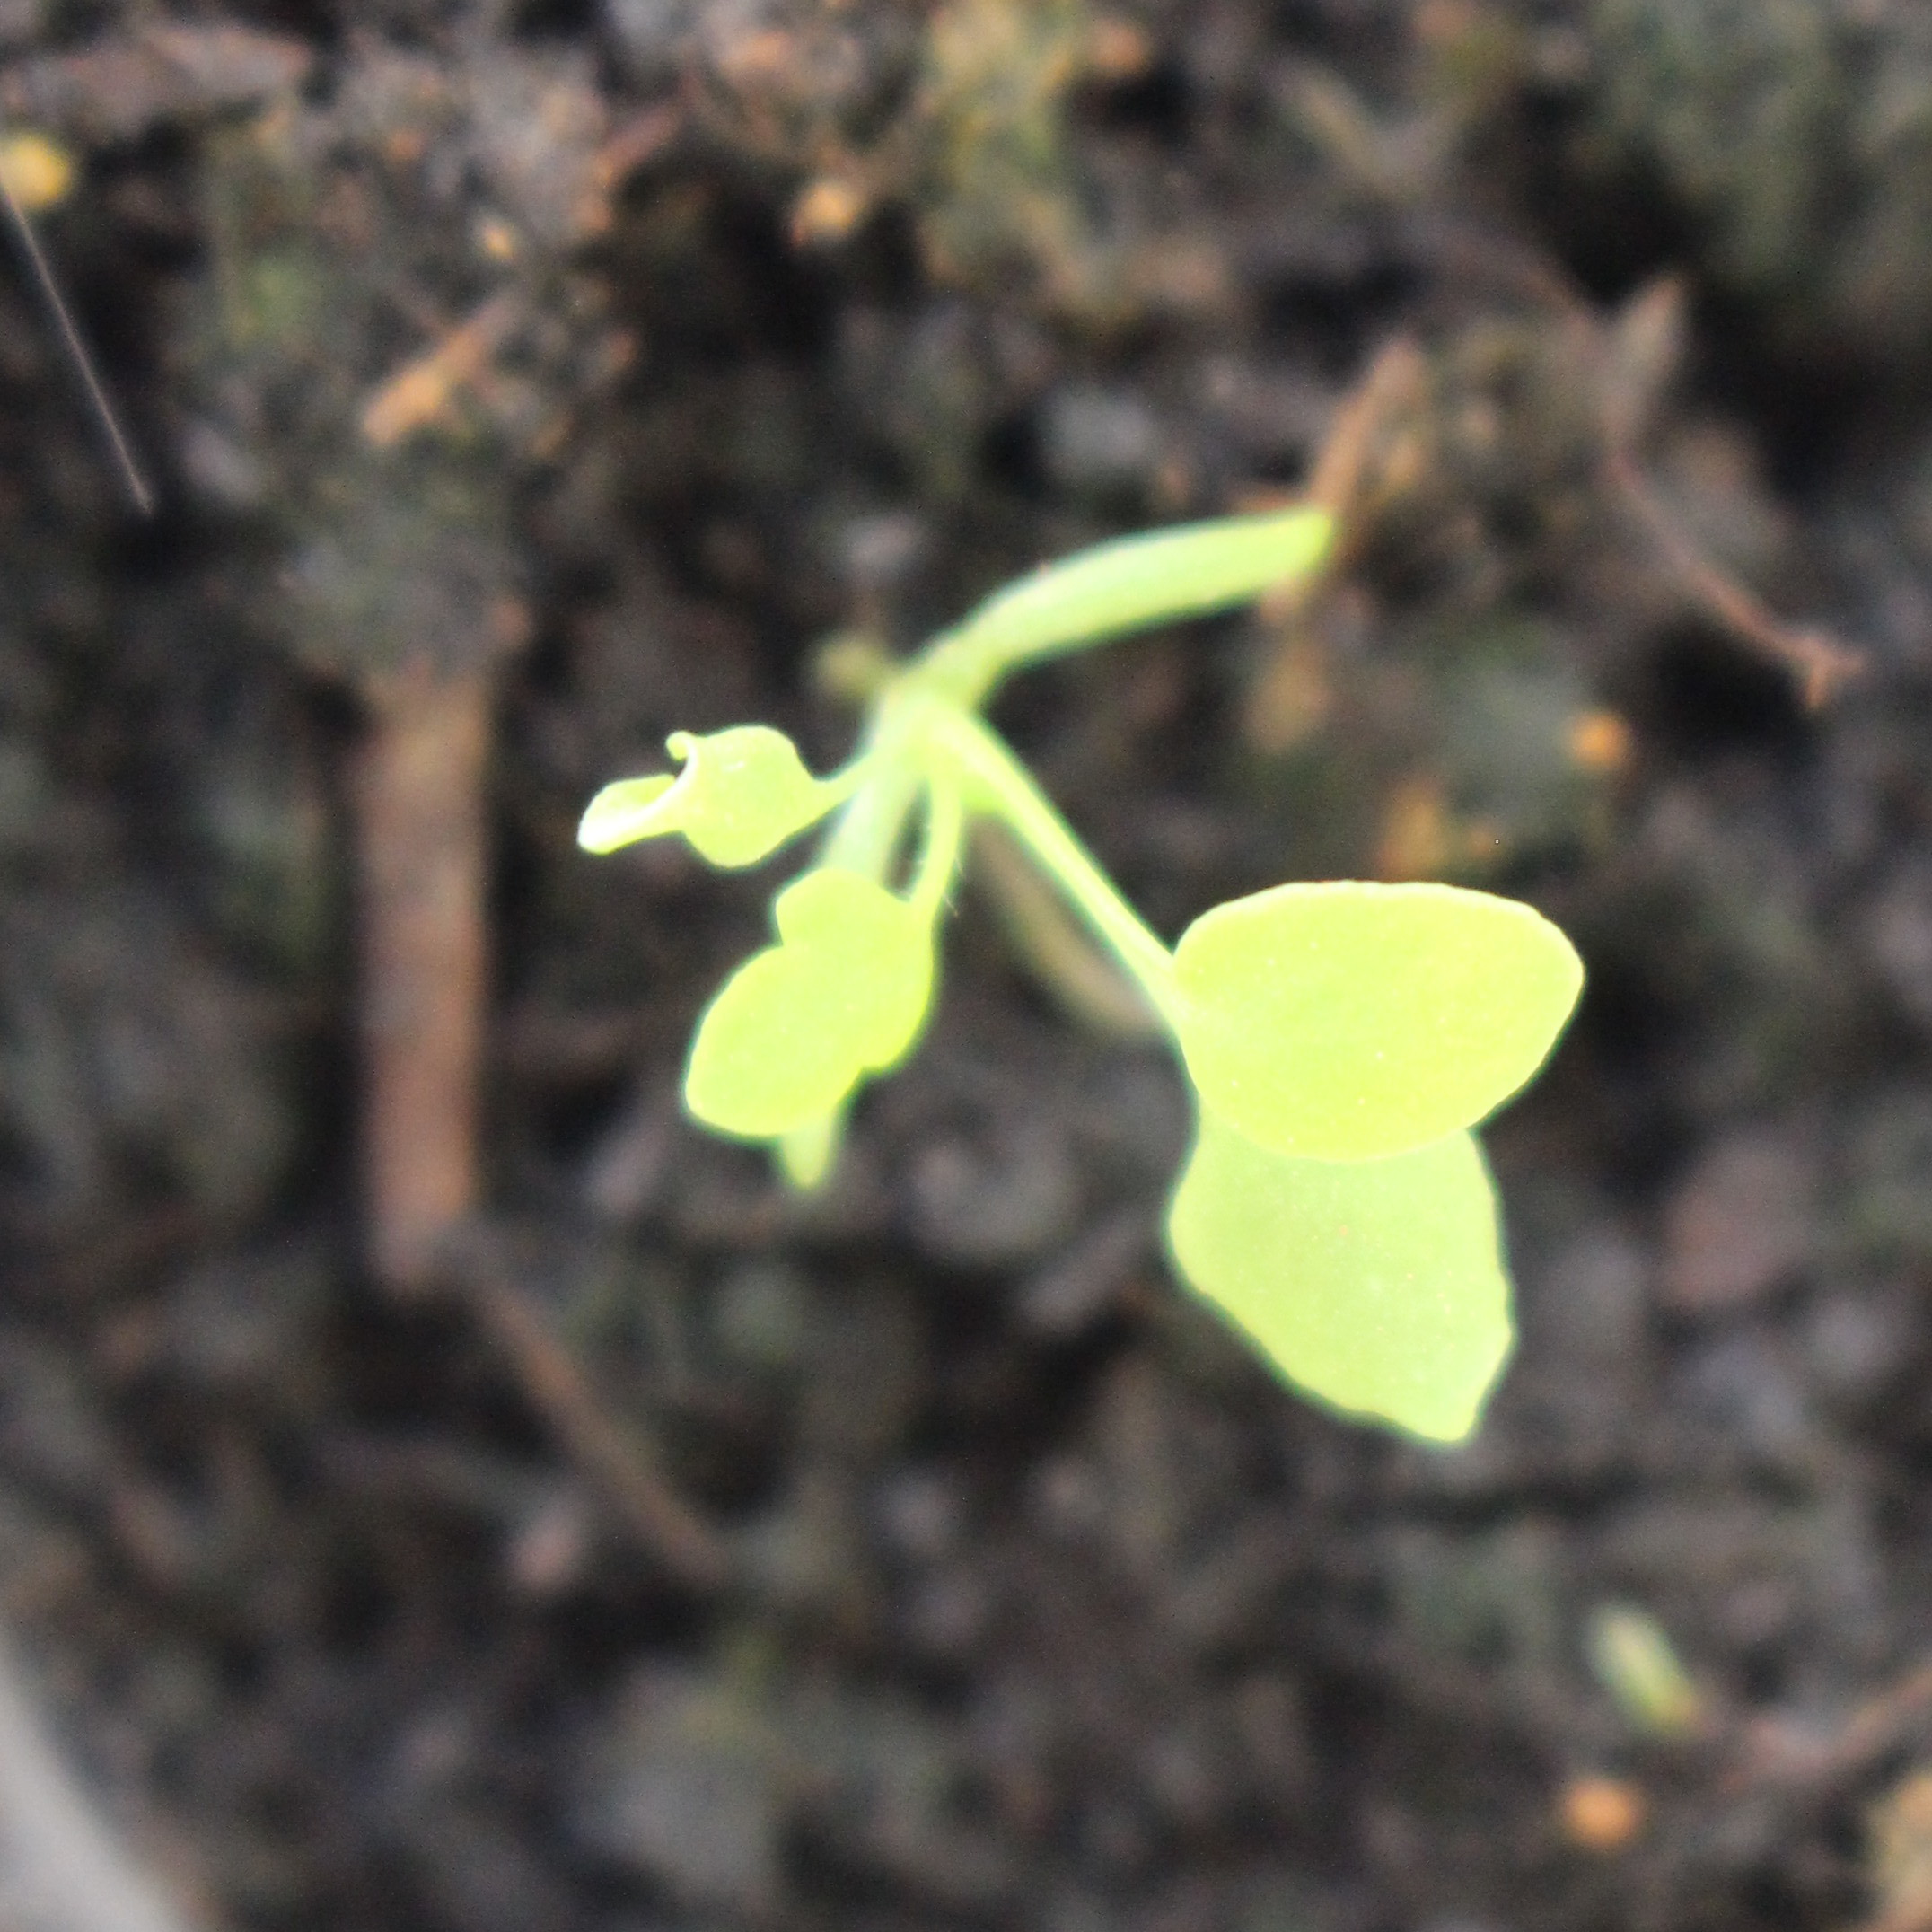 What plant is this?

Papaver rhoeas
